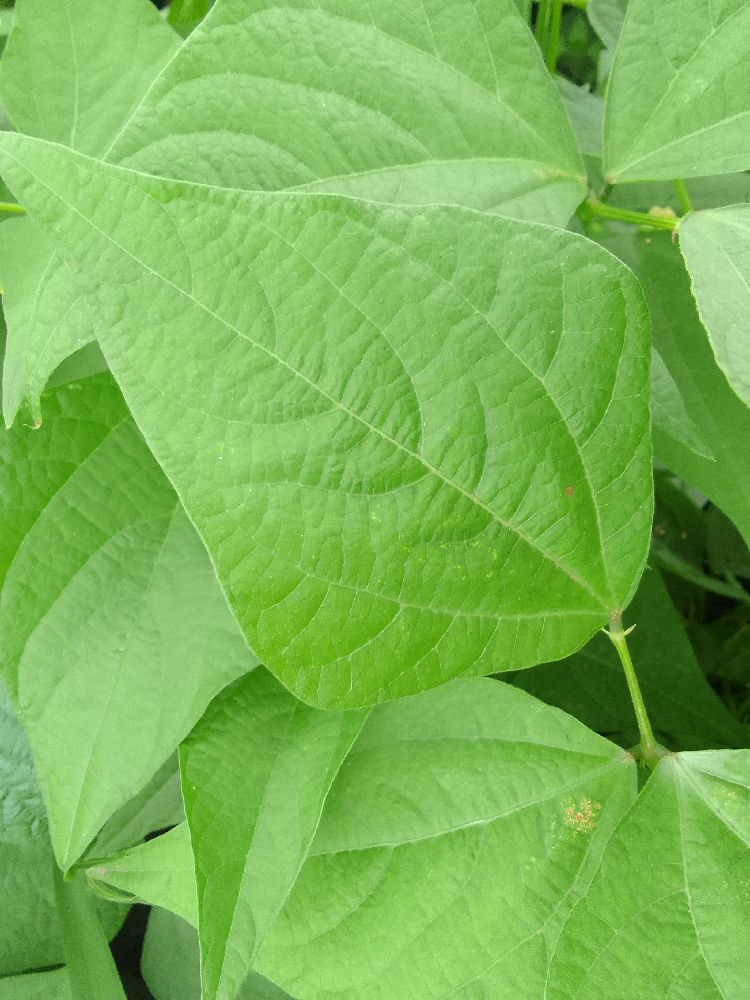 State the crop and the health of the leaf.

common bean, healthy
